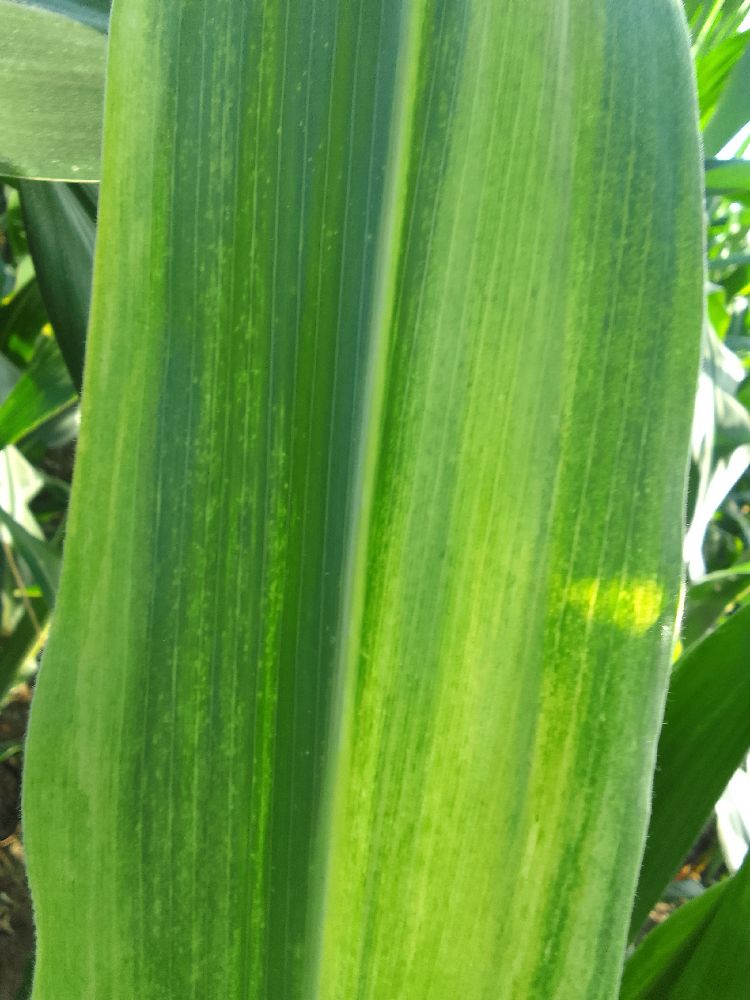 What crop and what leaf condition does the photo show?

maize, maize lethal necrosis
